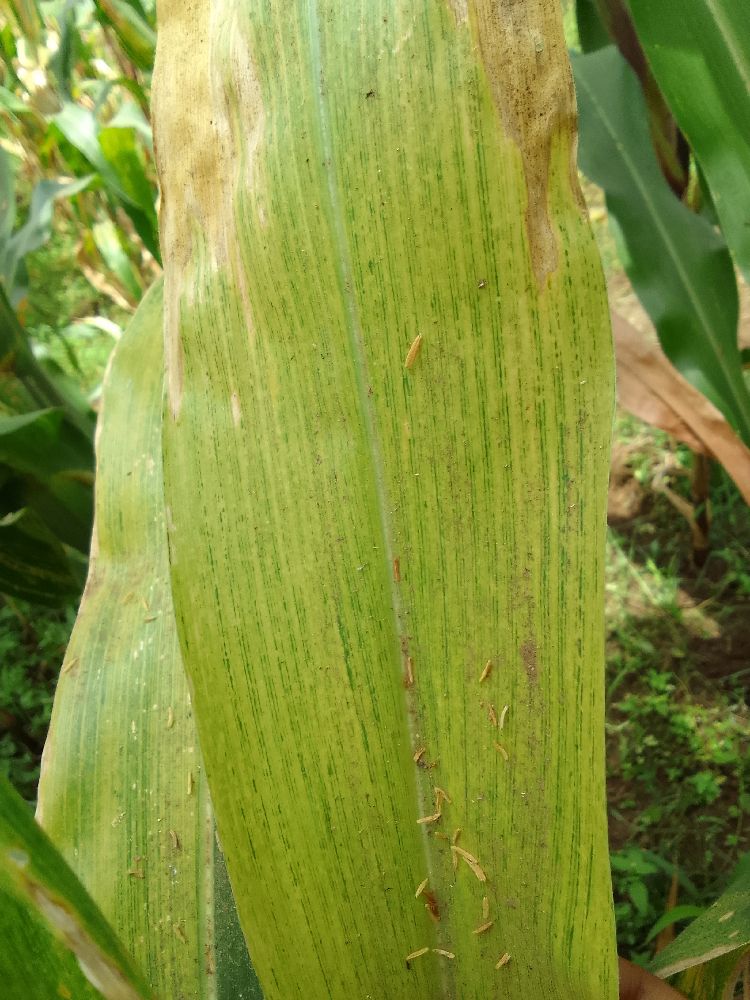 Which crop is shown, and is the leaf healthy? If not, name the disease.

maize, maize lethal necrosis
